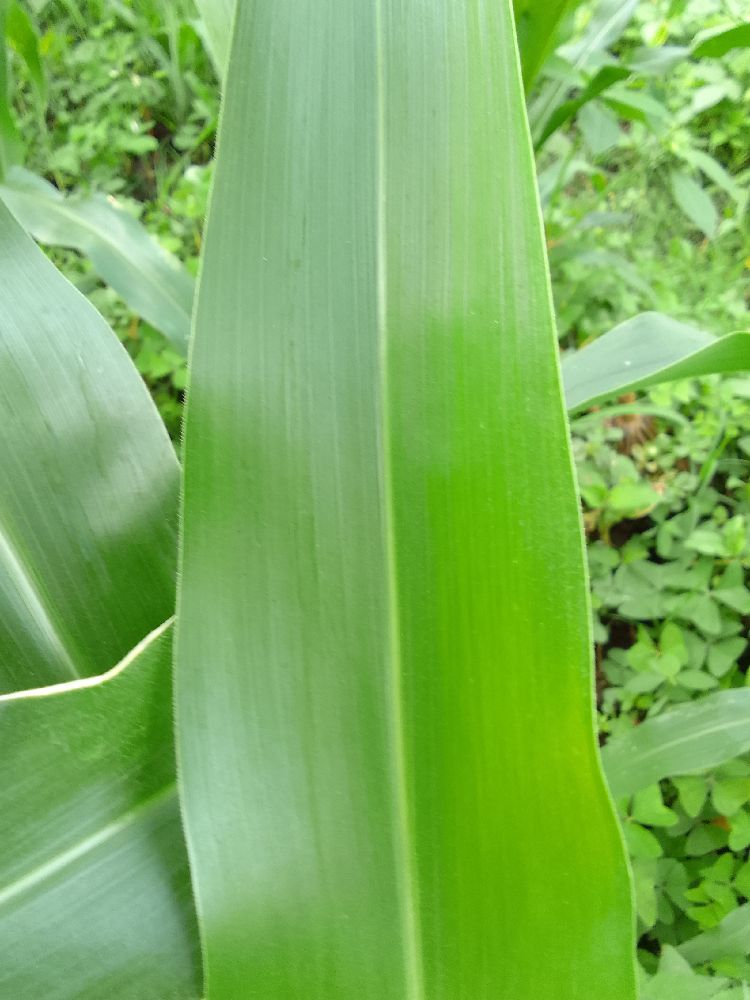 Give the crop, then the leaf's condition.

maize, healthy
